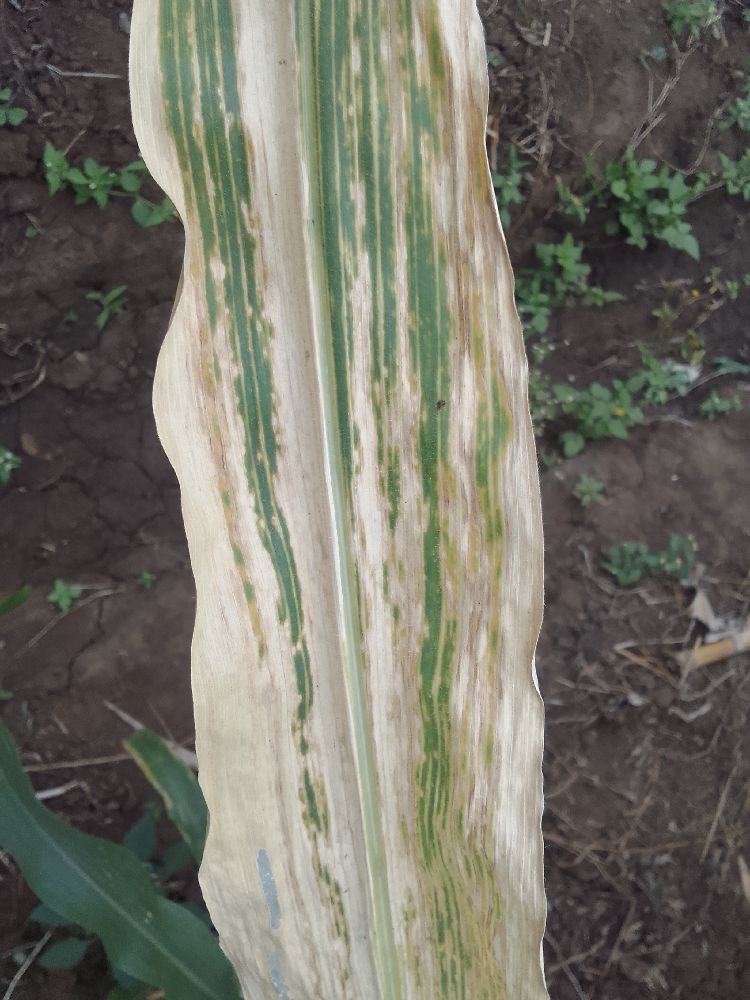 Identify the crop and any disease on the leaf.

maize, maize lethal necrosis
